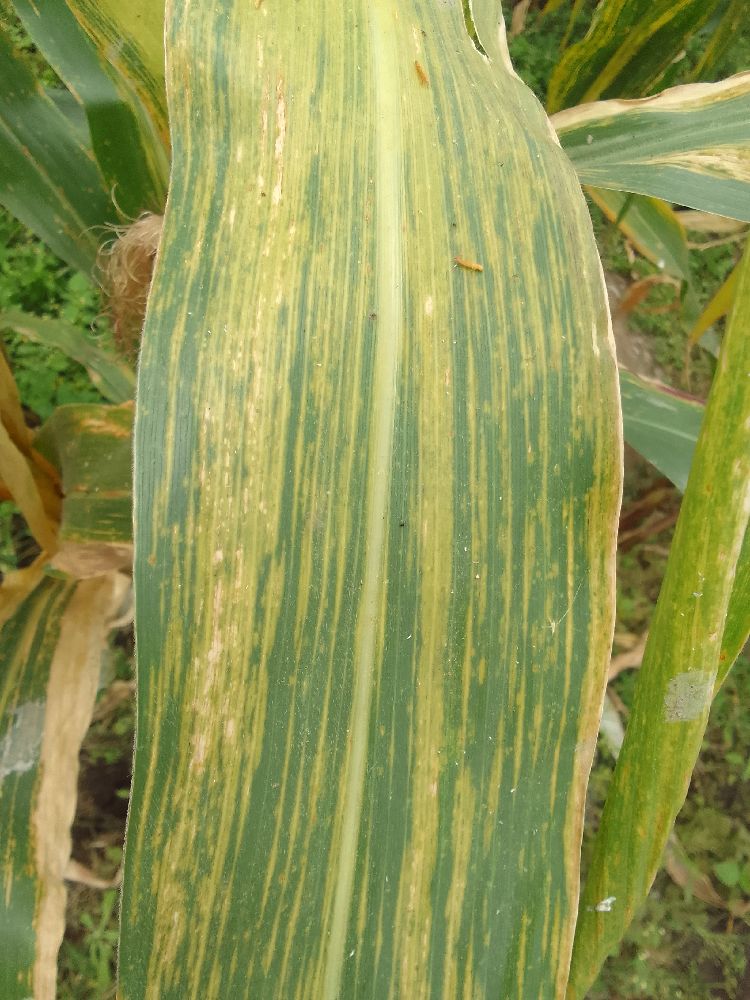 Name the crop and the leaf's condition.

maize, maize lethal necrosis
